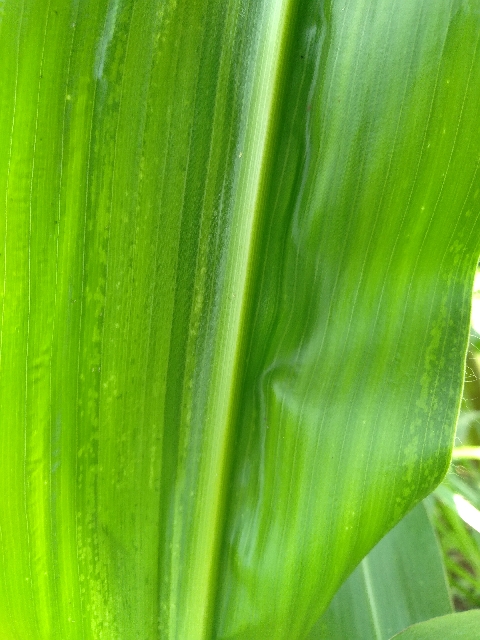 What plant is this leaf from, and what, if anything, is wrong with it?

maize, maize lethal necrosis
